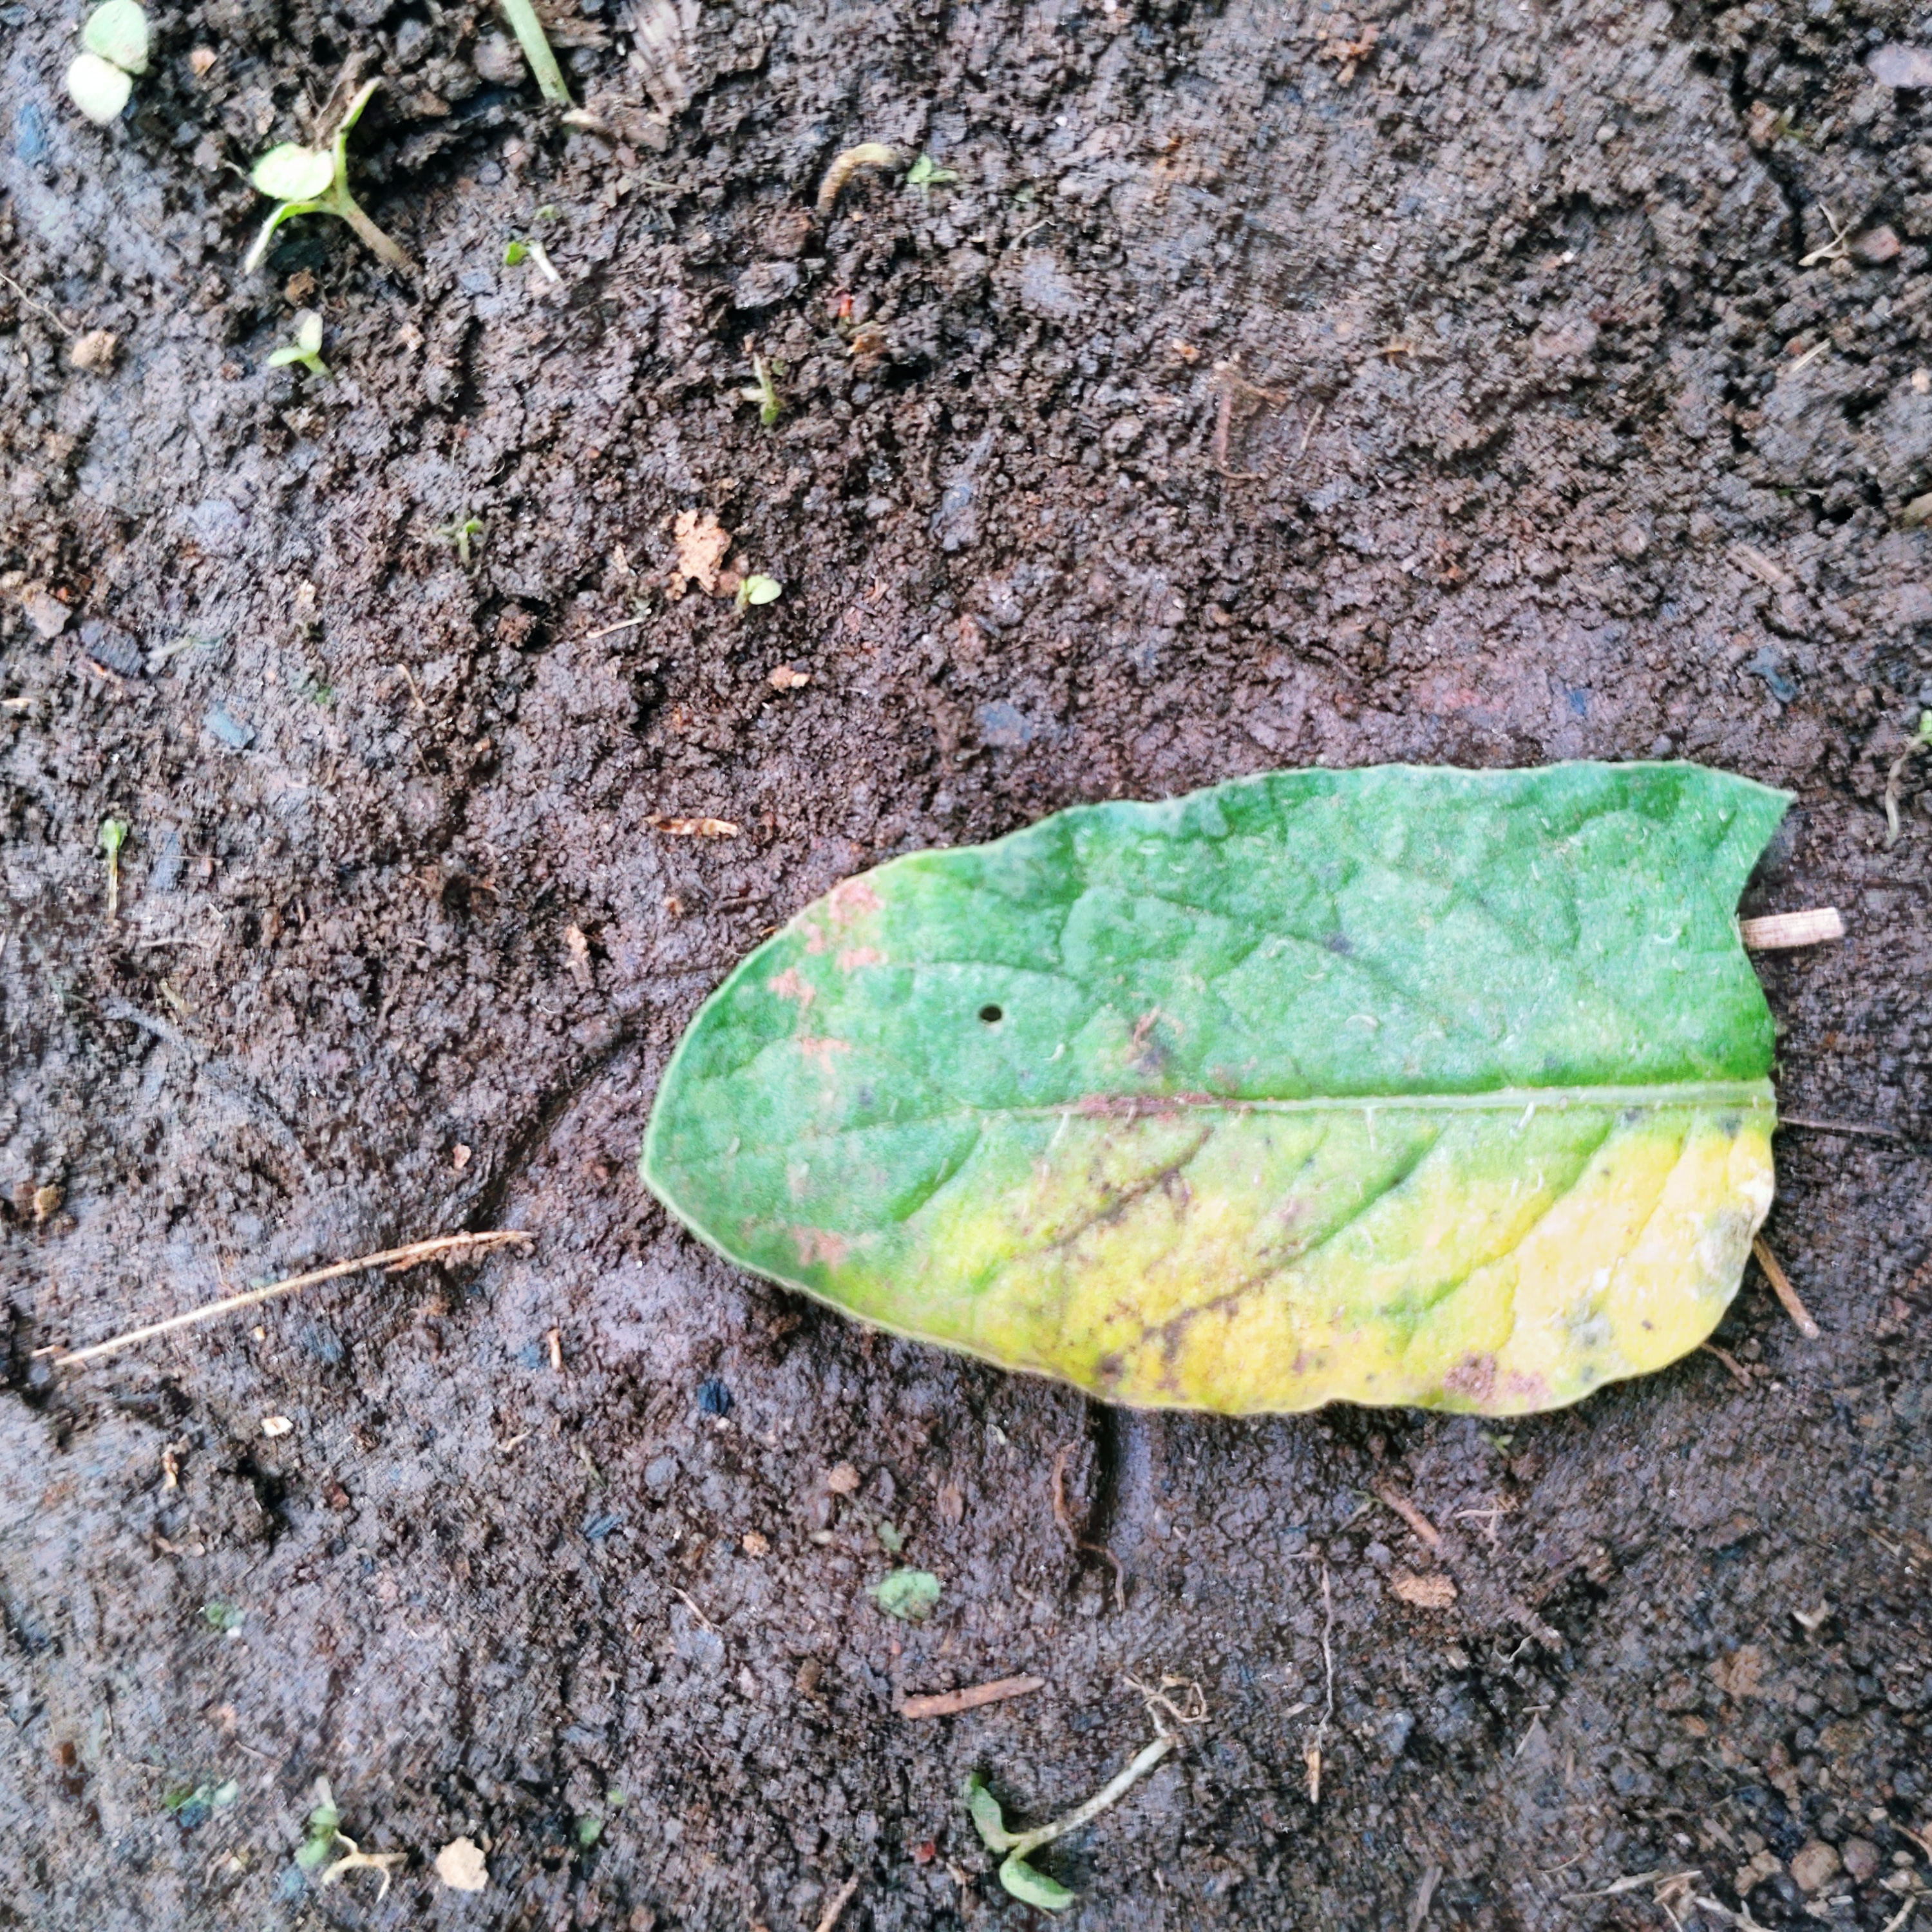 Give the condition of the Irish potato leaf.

late blight
